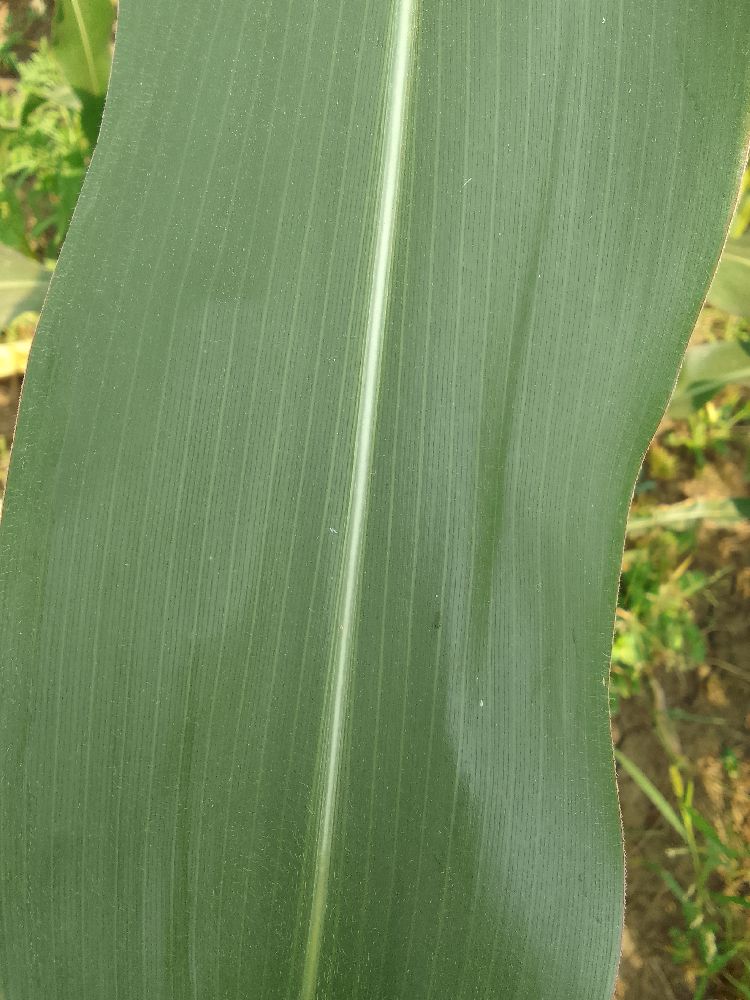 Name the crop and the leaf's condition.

maize, healthy
